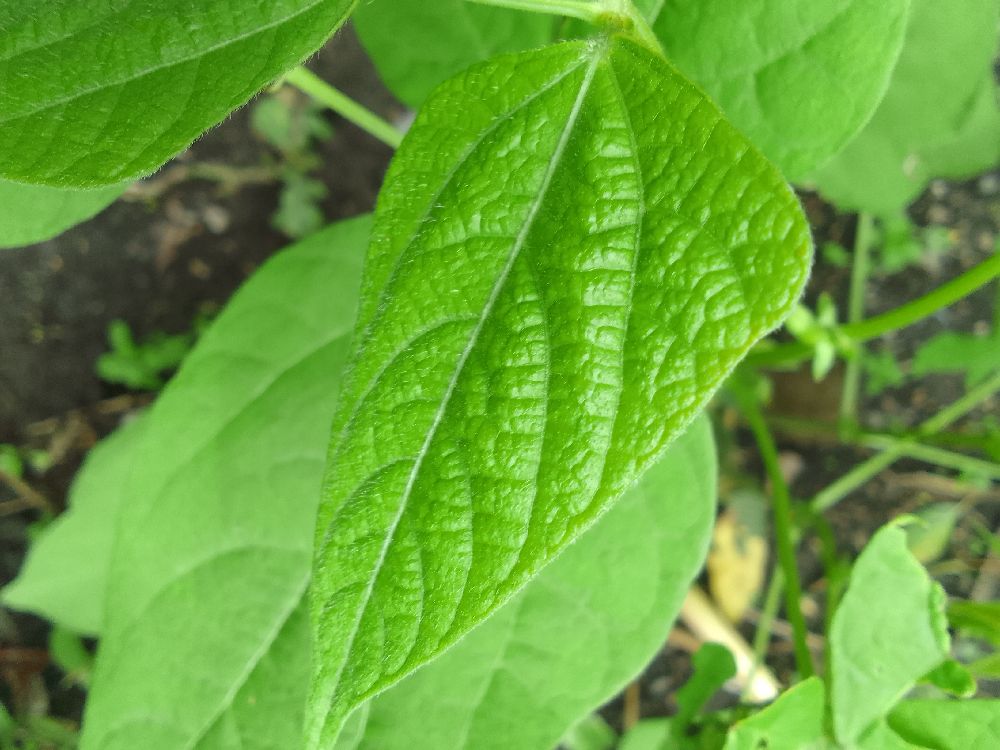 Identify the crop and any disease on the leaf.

common bean, healthy
